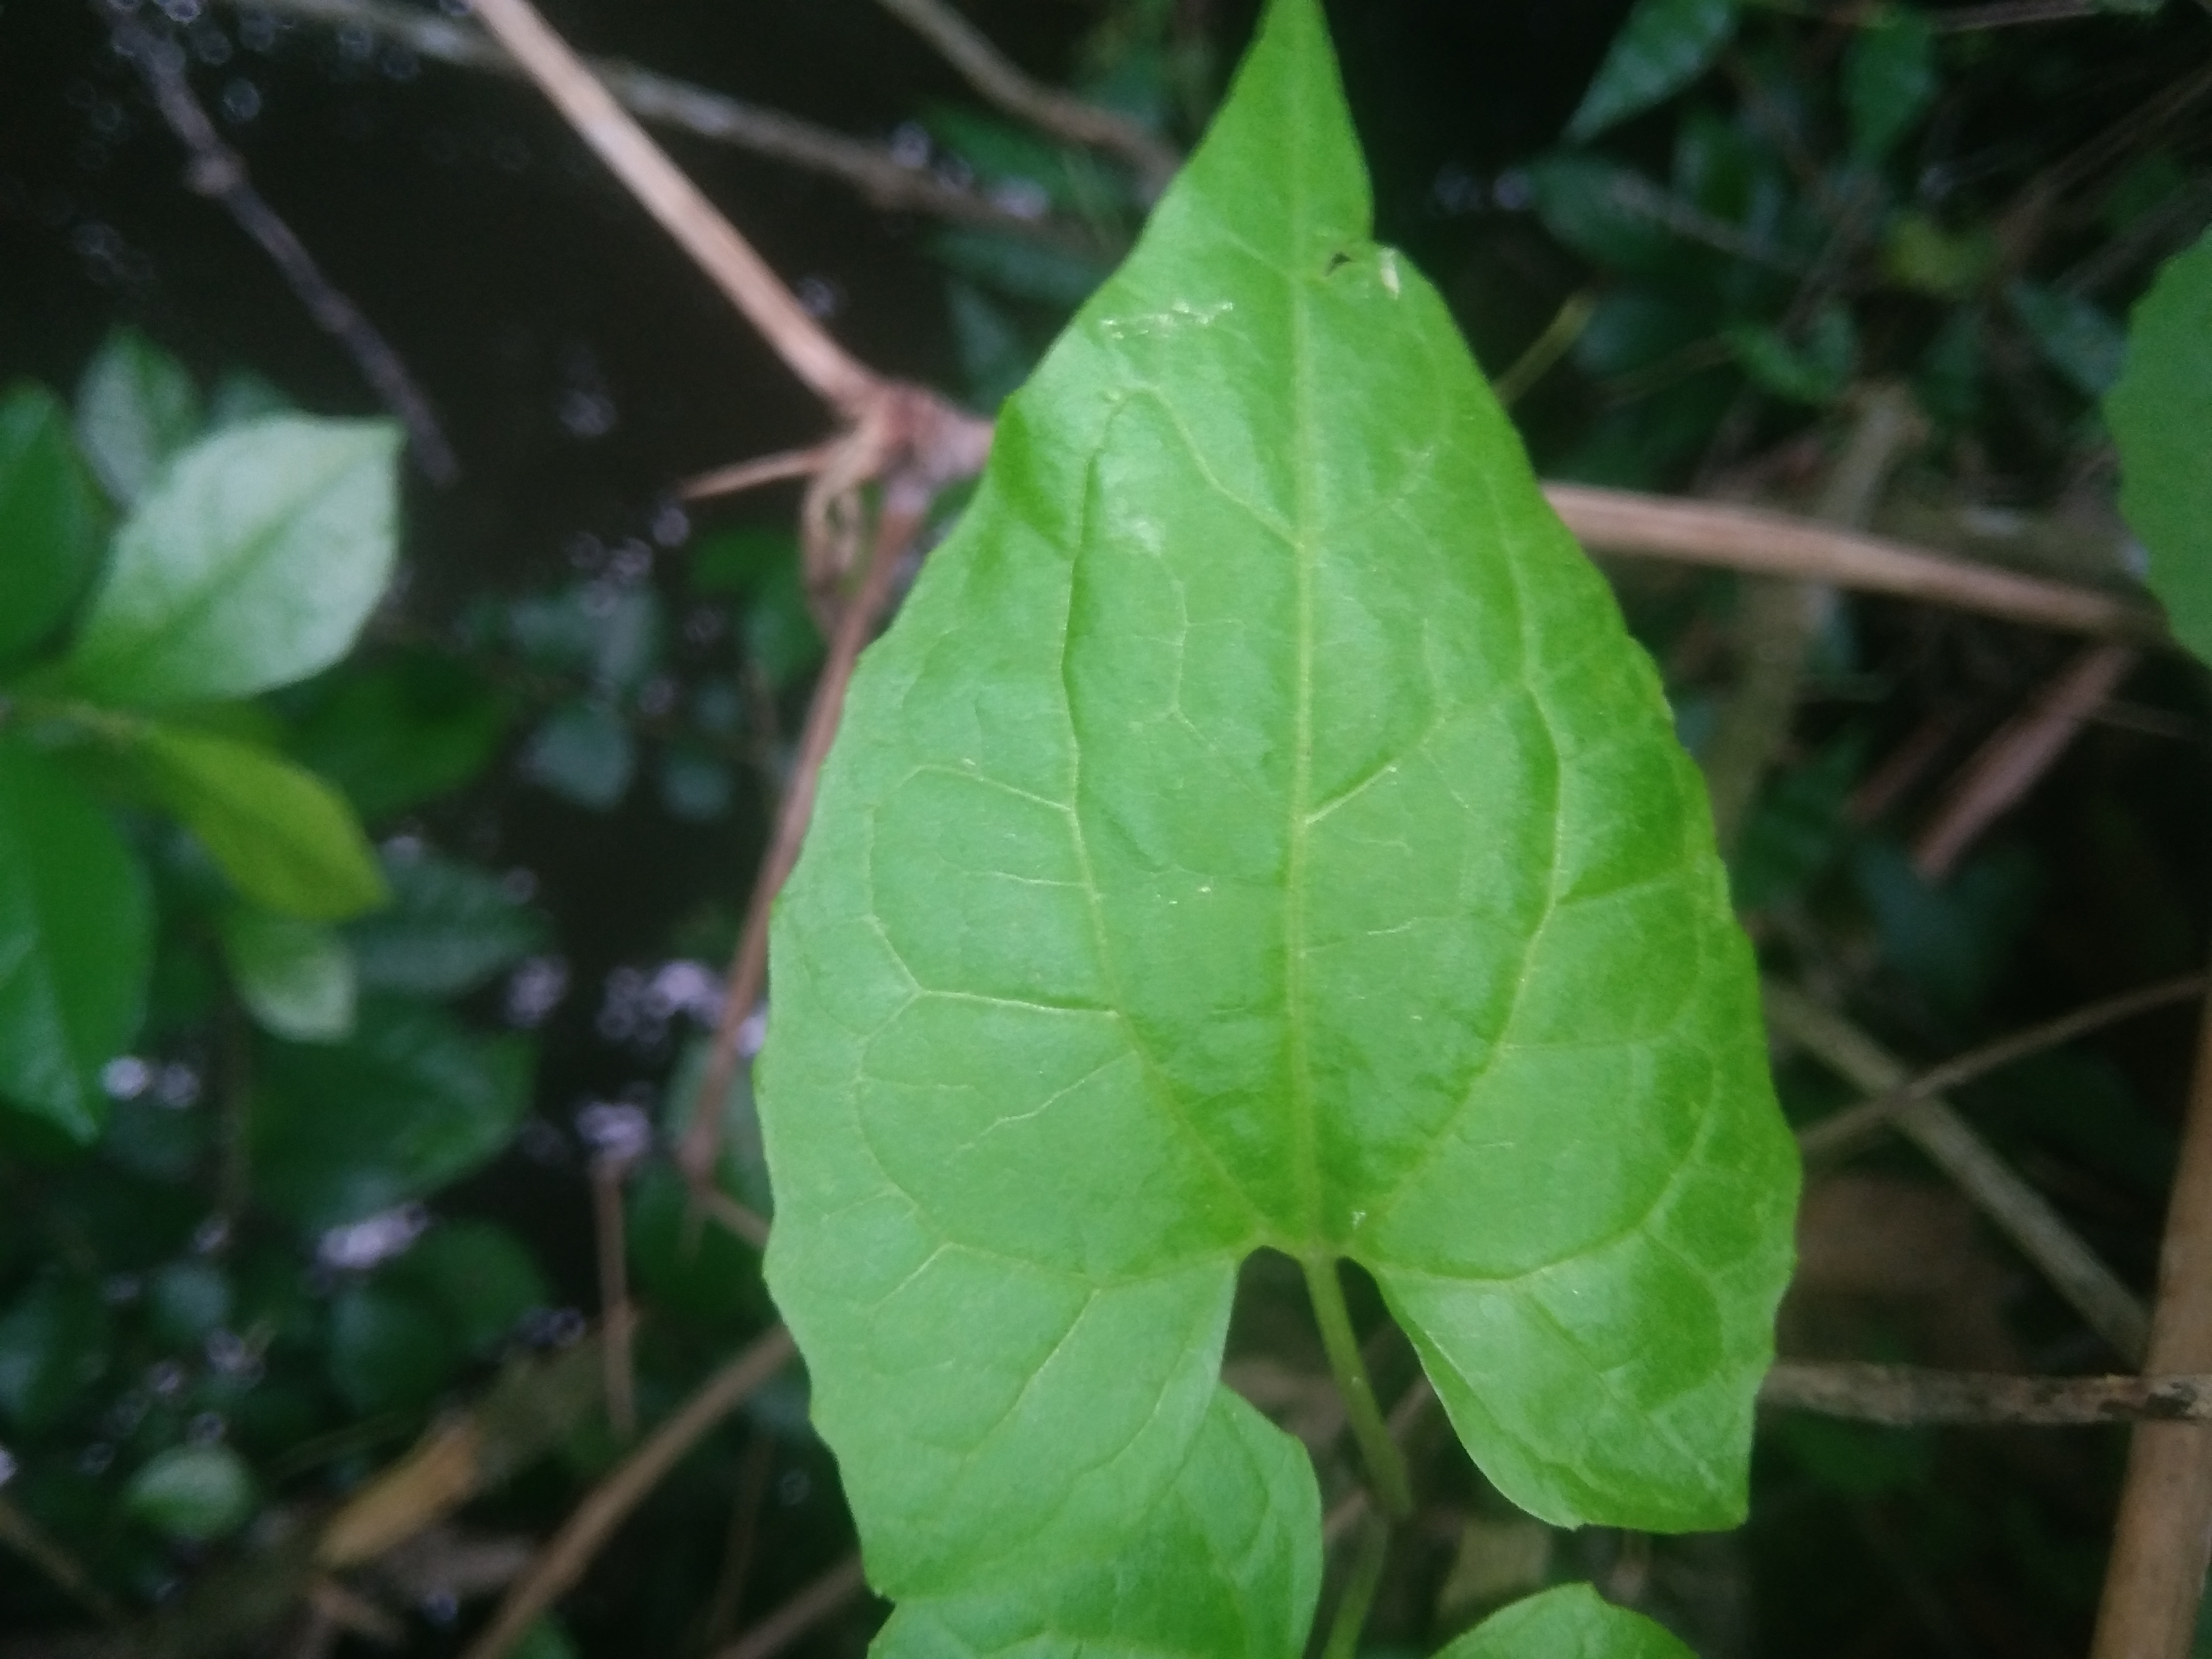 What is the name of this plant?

bitter vine
